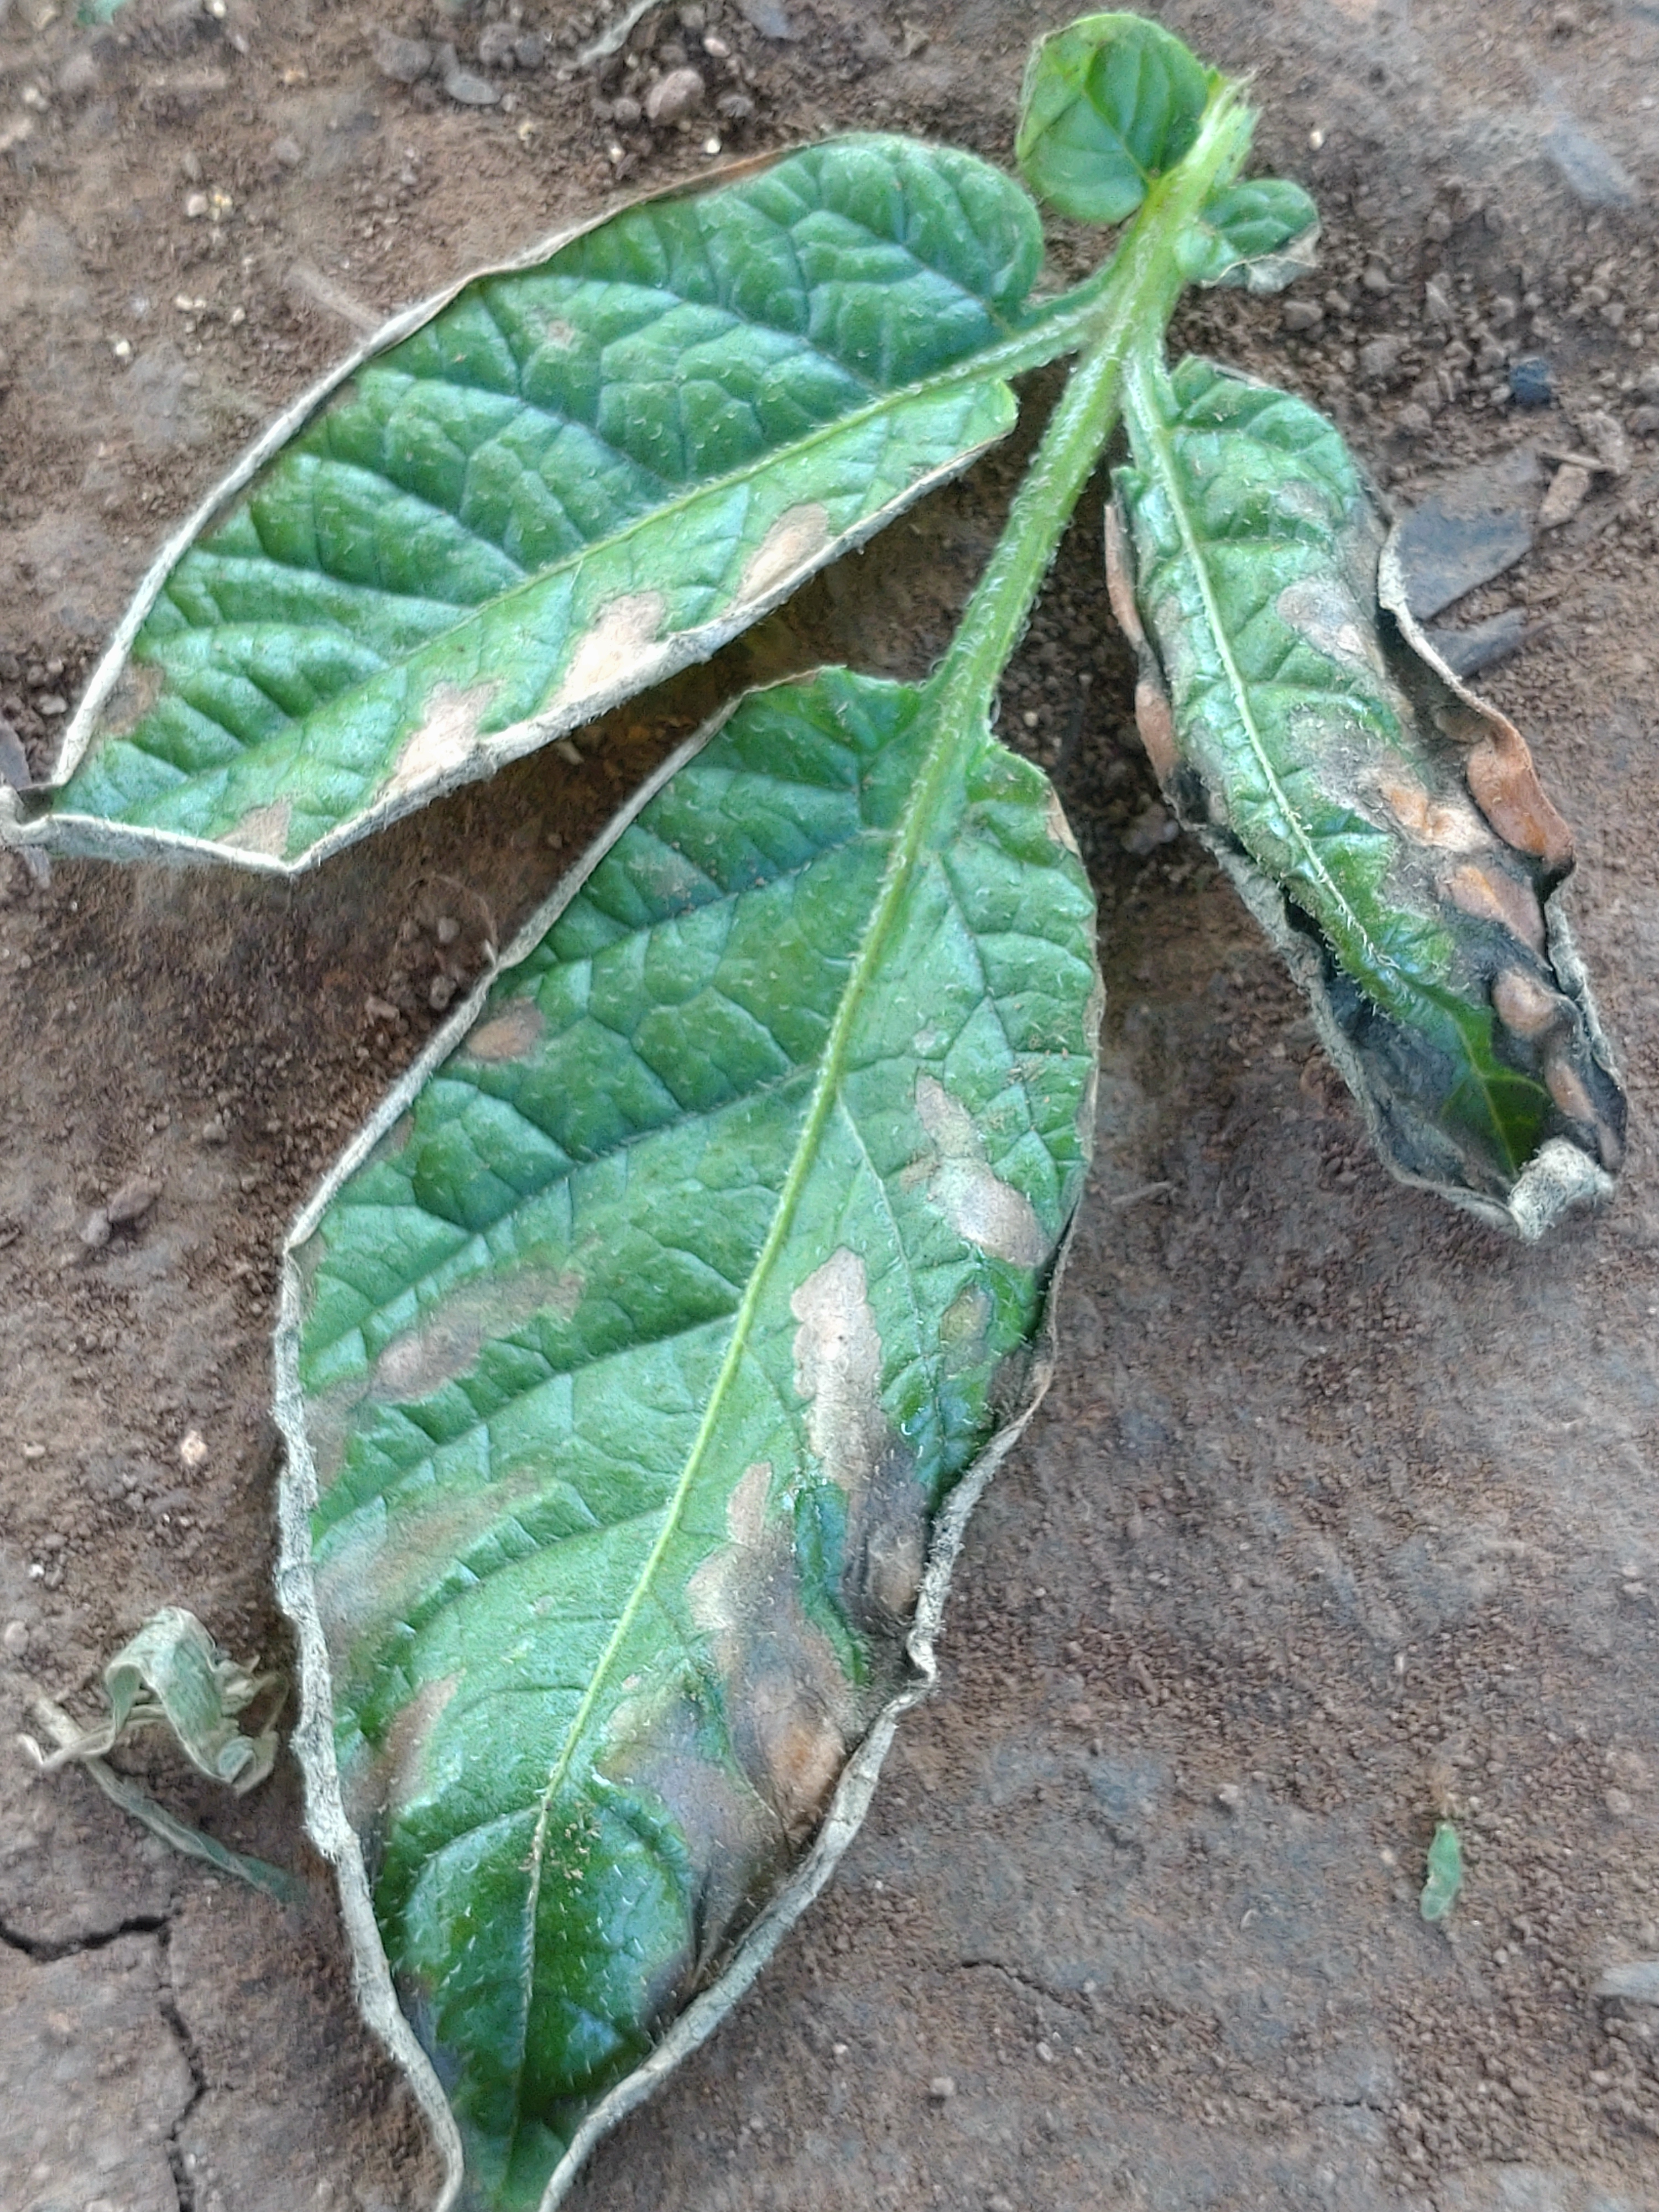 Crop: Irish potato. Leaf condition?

early blight
